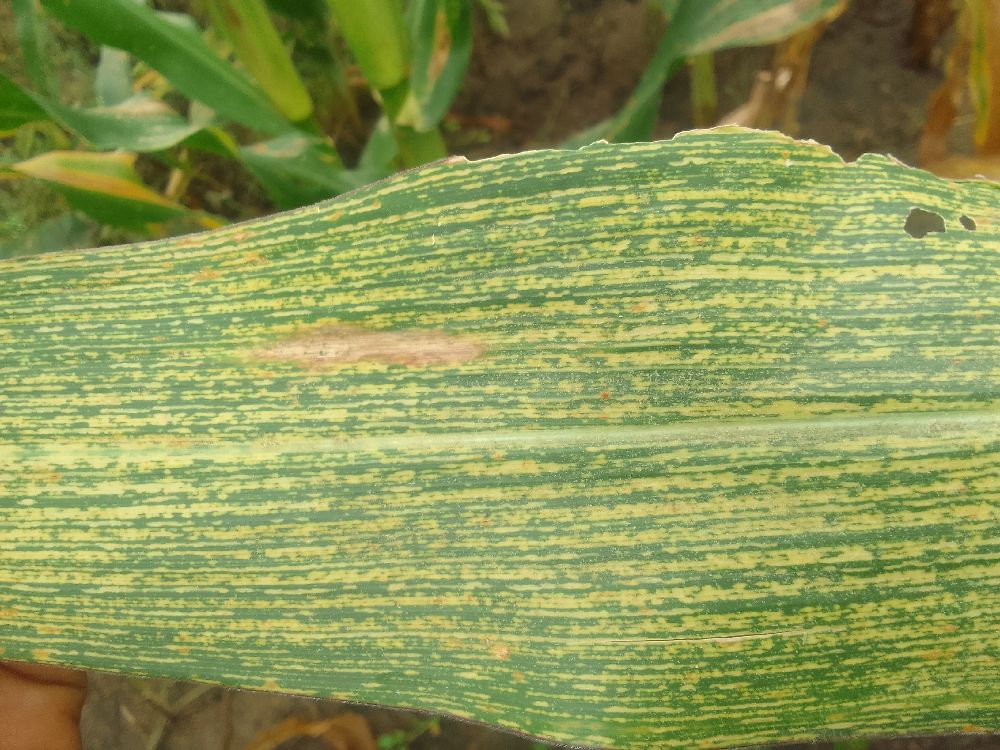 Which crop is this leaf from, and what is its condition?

maize, maize streak virus
